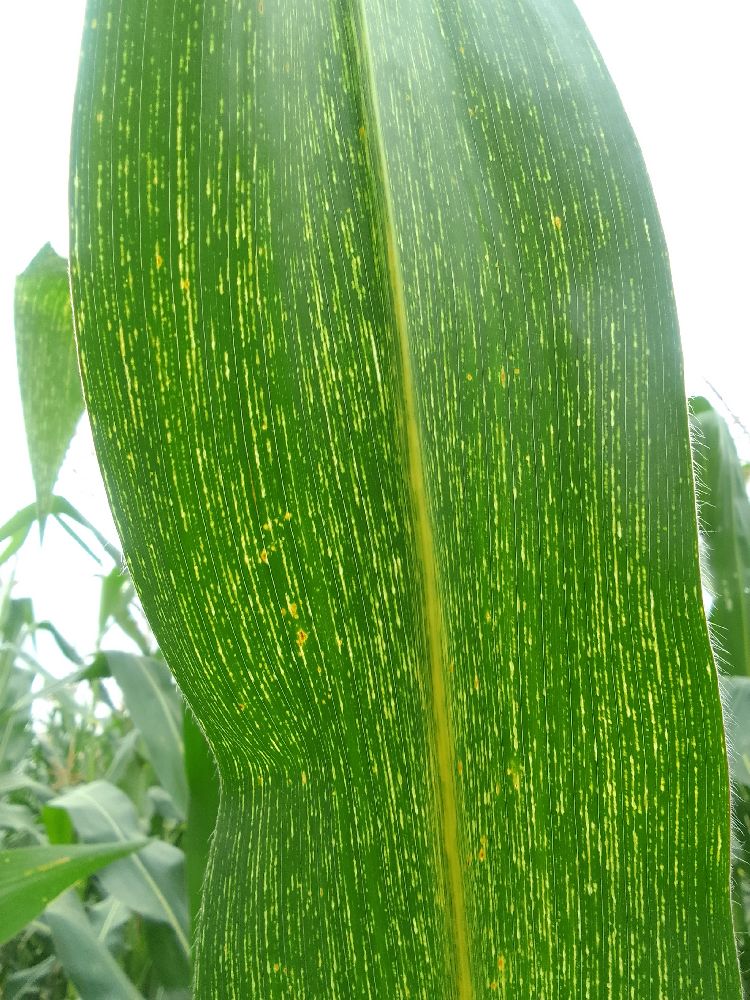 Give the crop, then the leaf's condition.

maize, maize streak virus
